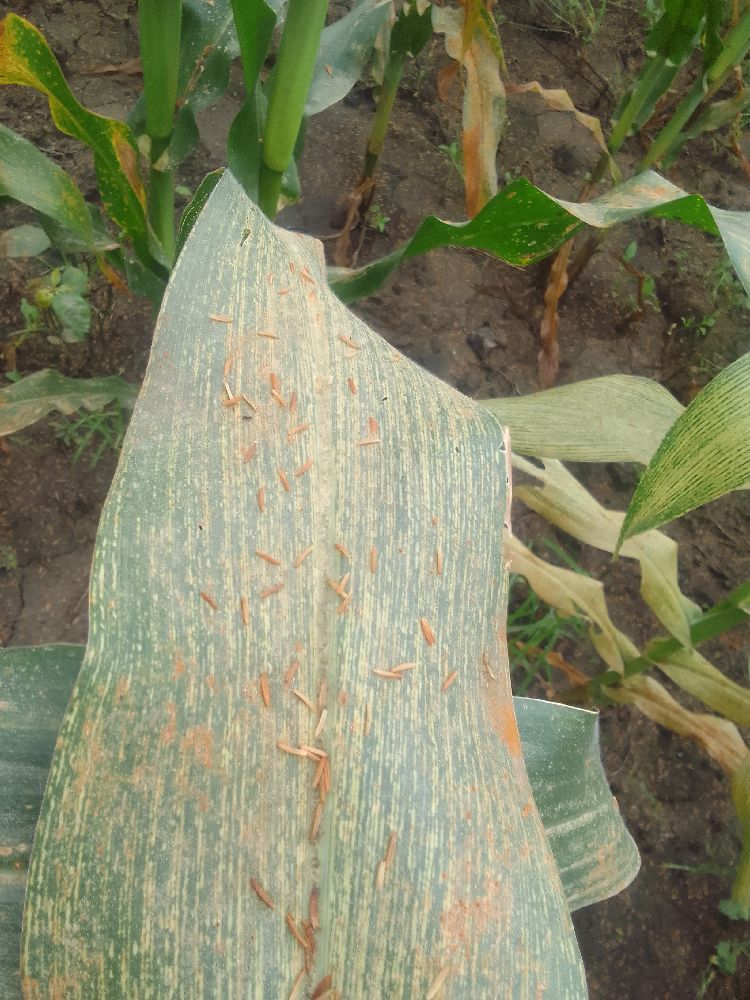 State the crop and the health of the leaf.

maize, maize streak virus
